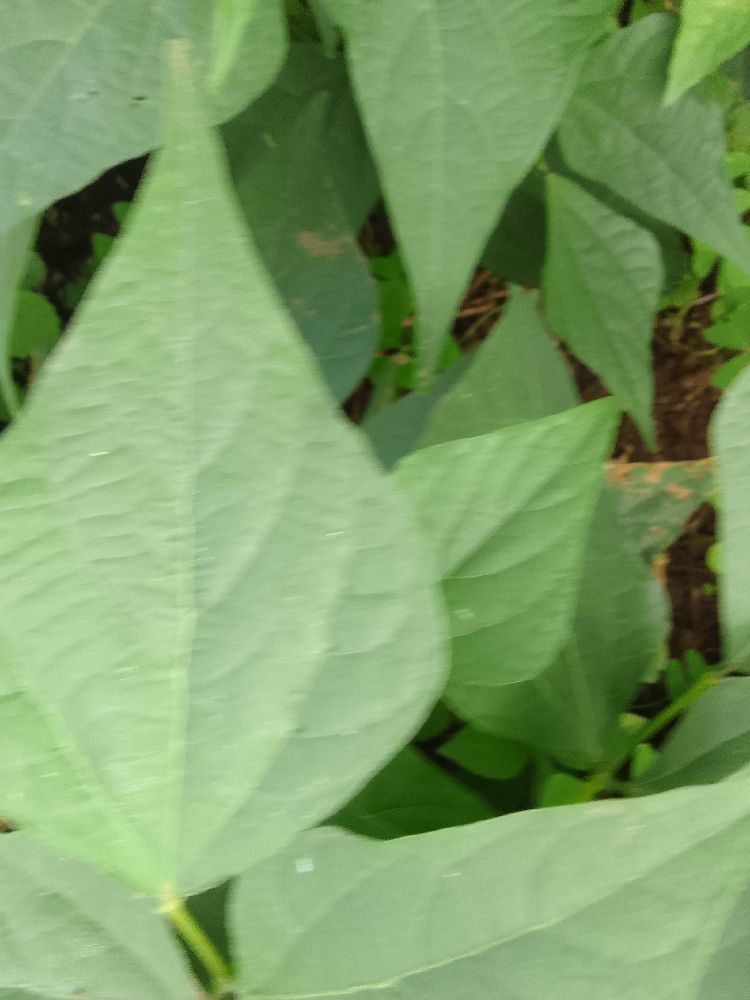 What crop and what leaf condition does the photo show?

common bean, healthy
